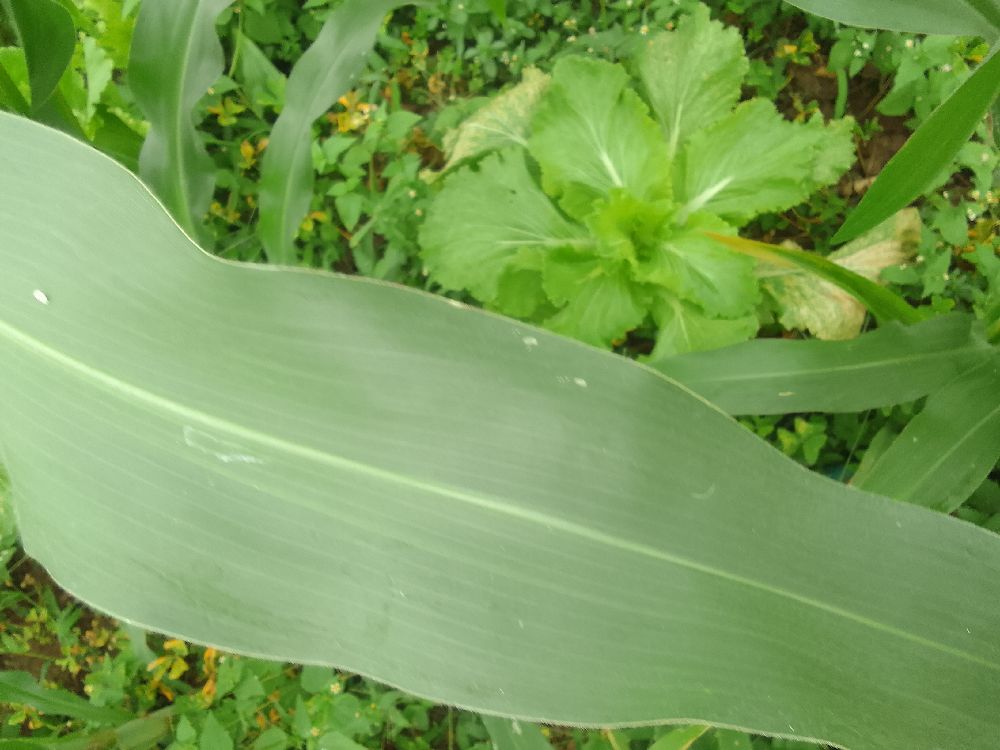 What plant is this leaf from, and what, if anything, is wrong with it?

maize, healthy
